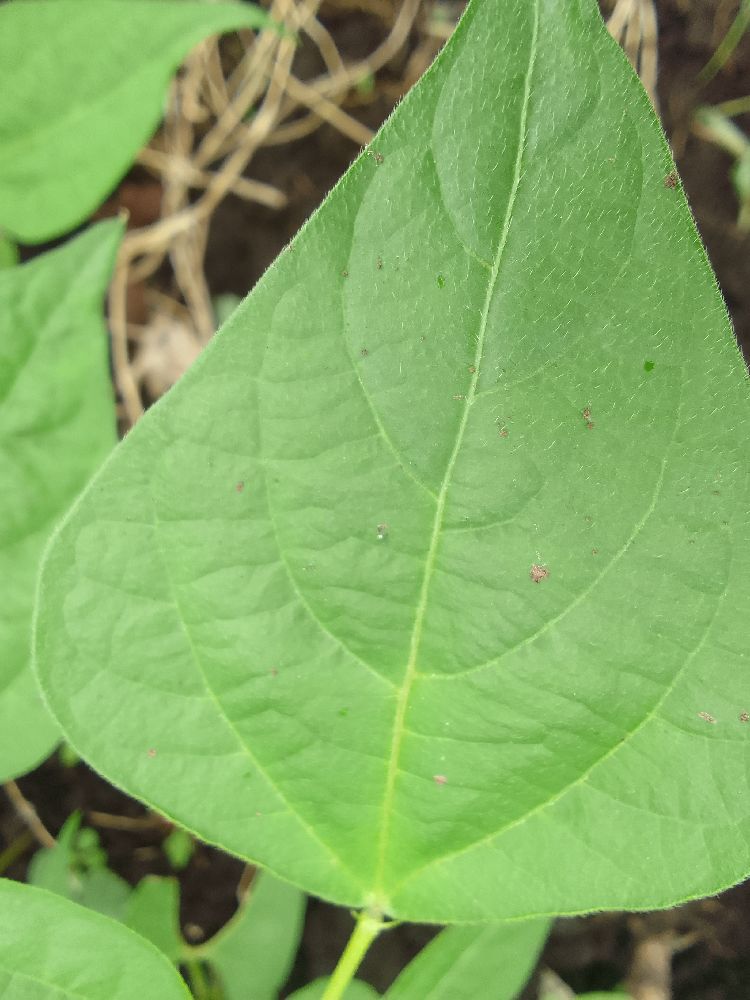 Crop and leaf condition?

common bean, healthy
